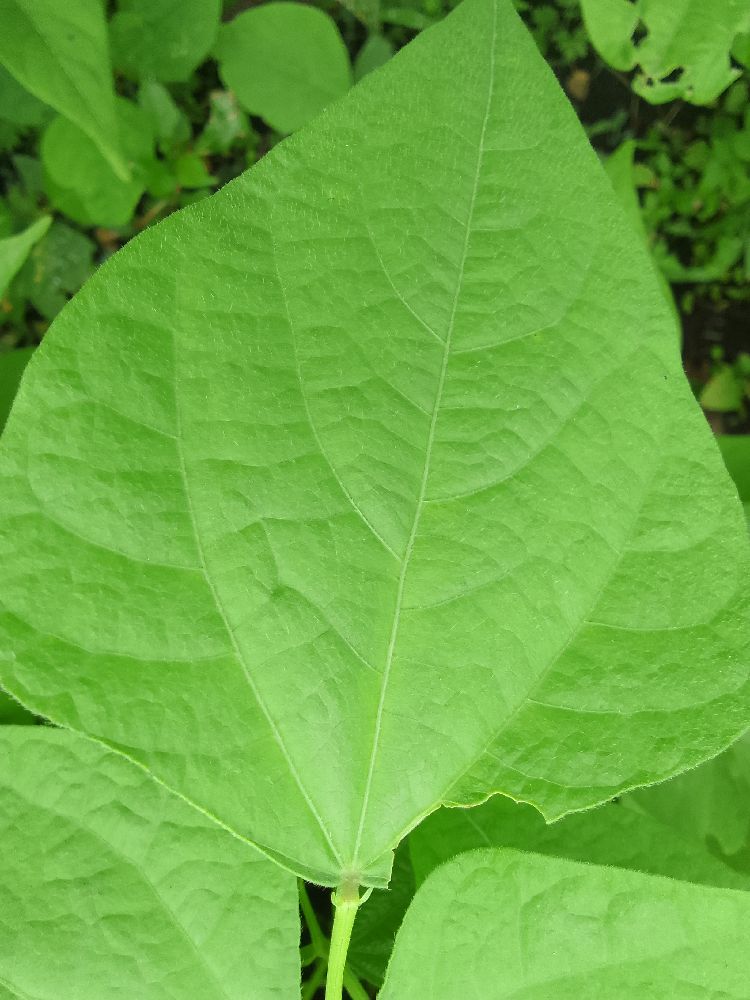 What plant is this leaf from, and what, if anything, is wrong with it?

common bean, healthy
